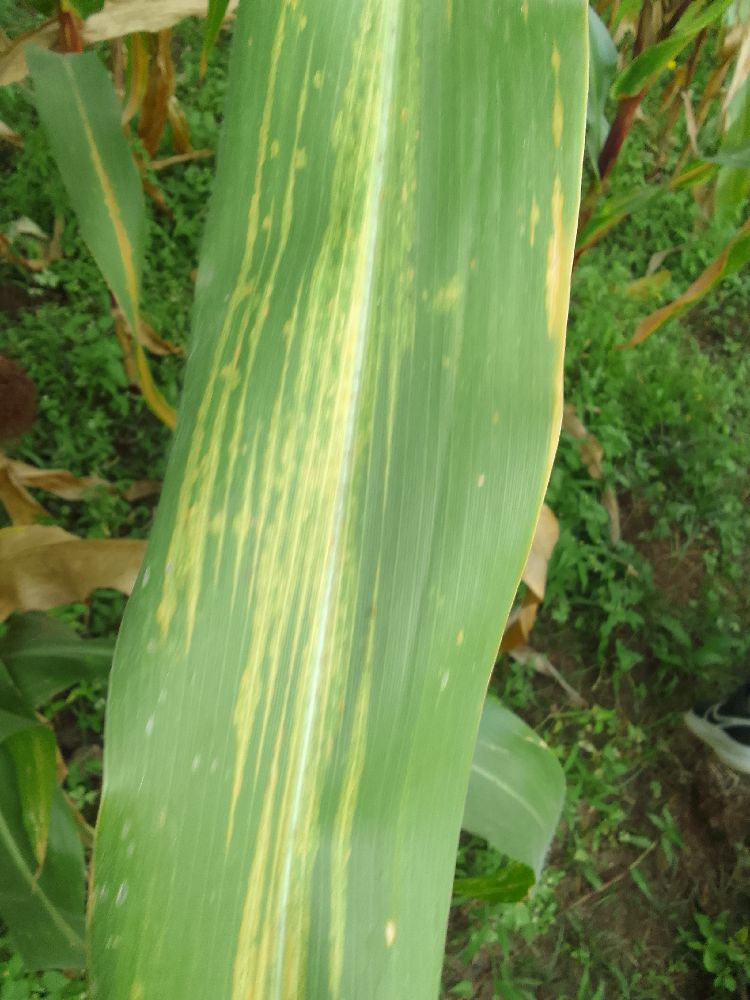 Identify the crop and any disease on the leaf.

maize, maize lethal necrosis
